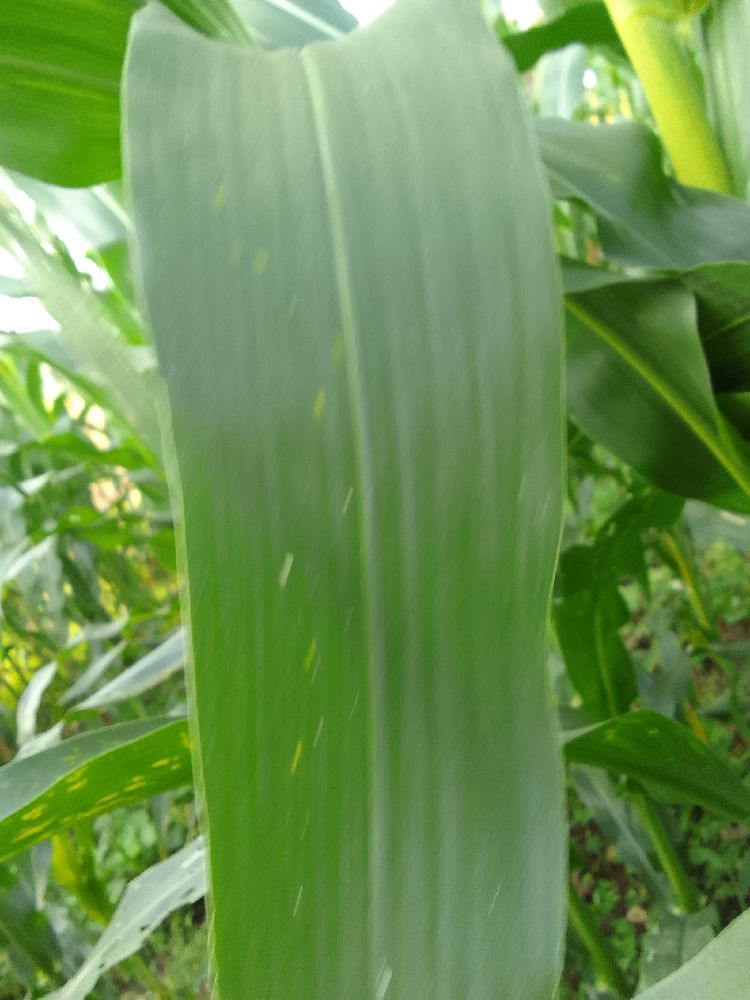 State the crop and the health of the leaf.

maize, healthy
